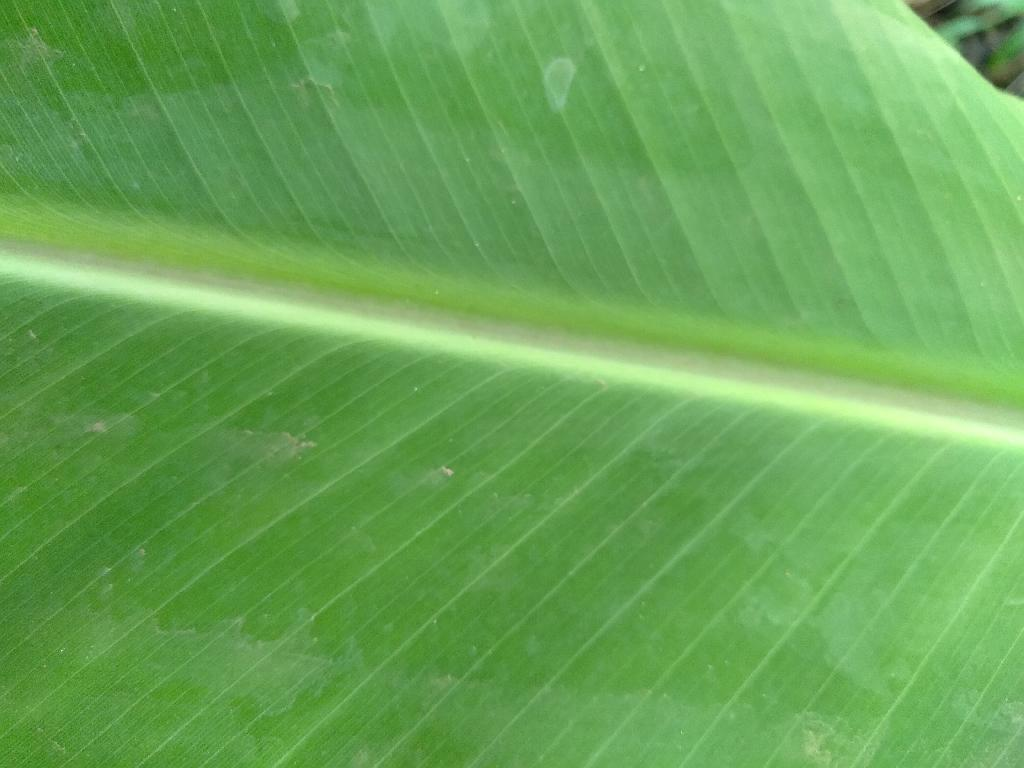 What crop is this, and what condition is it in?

banana, healthy
